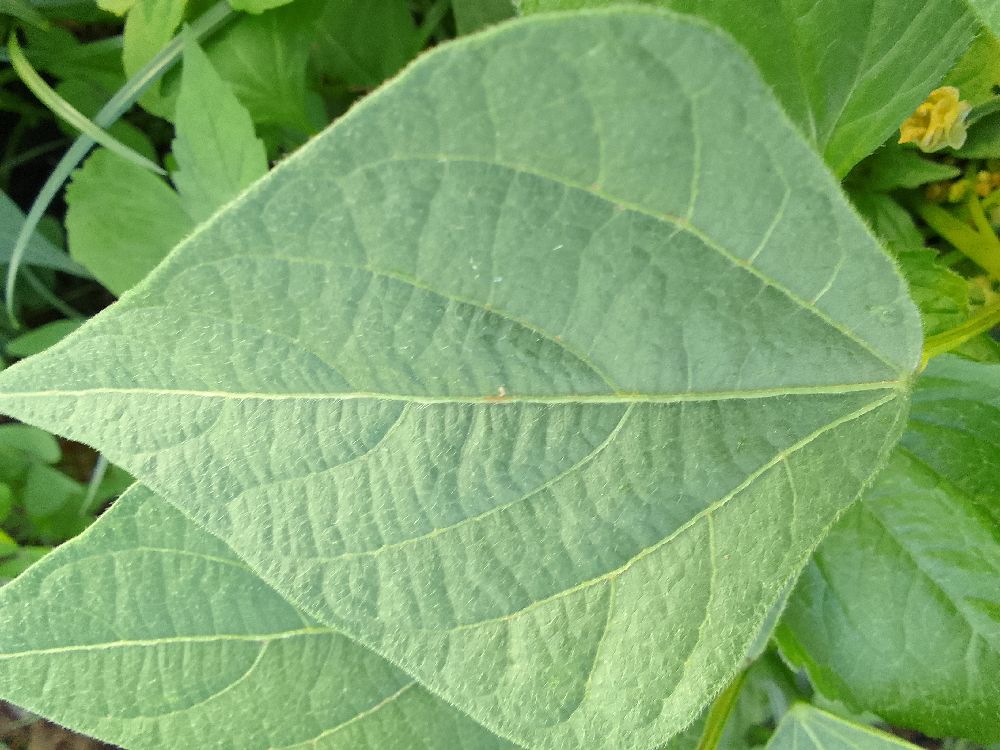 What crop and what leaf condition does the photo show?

common bean, healthy
